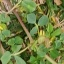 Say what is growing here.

unstructured weed
